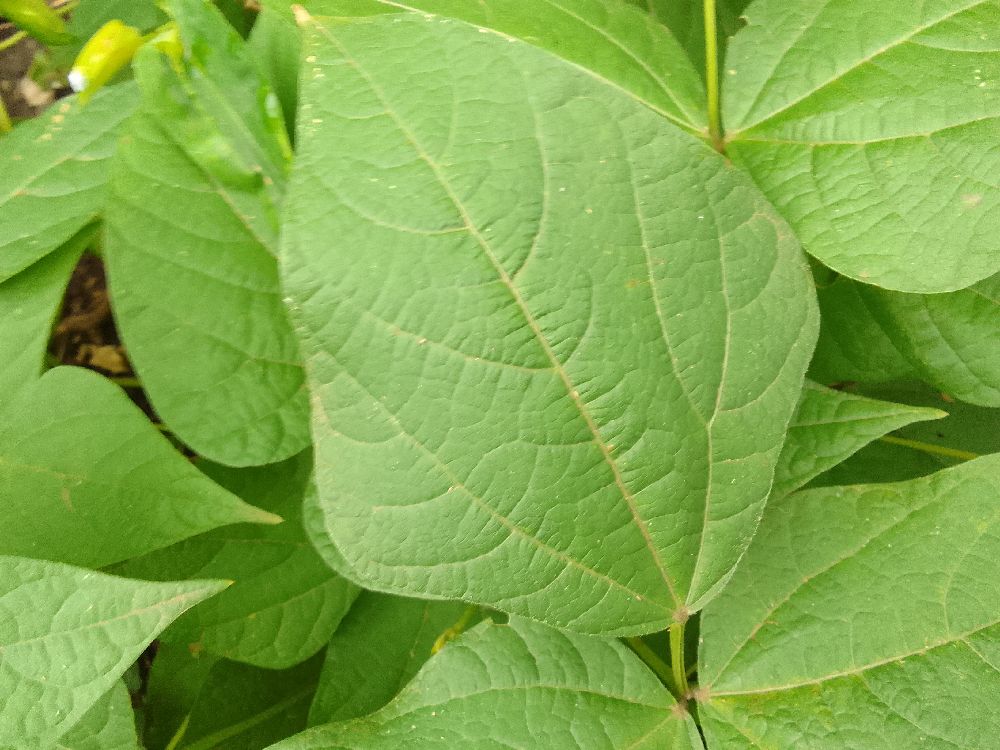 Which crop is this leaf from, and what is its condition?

common bean, healthy
